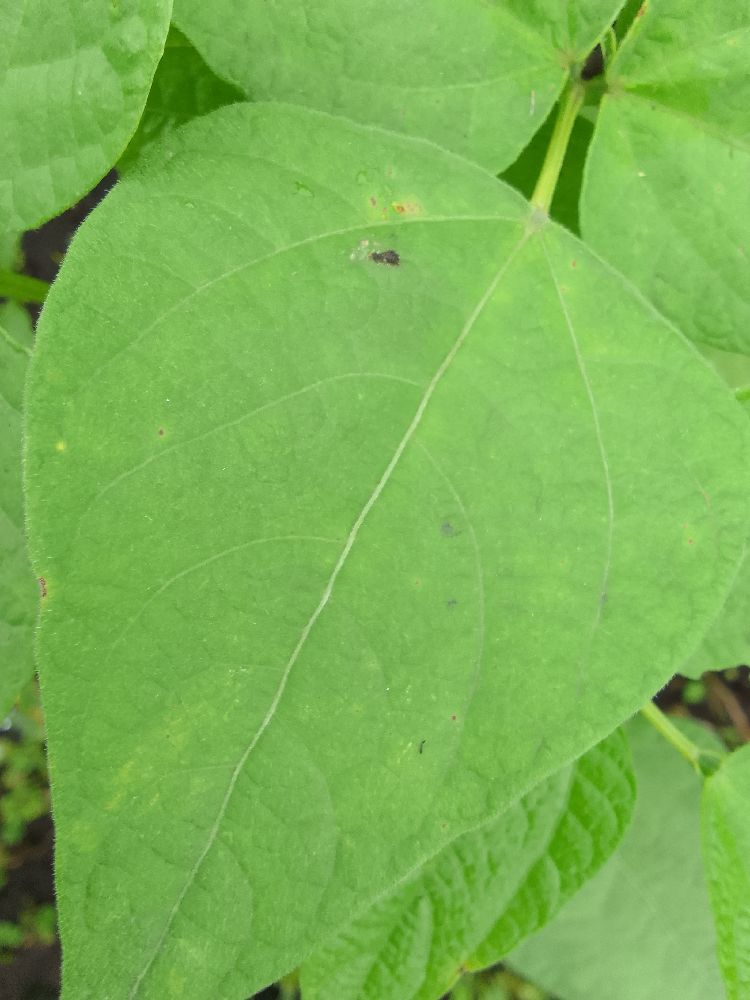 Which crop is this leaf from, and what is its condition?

common bean, healthy
